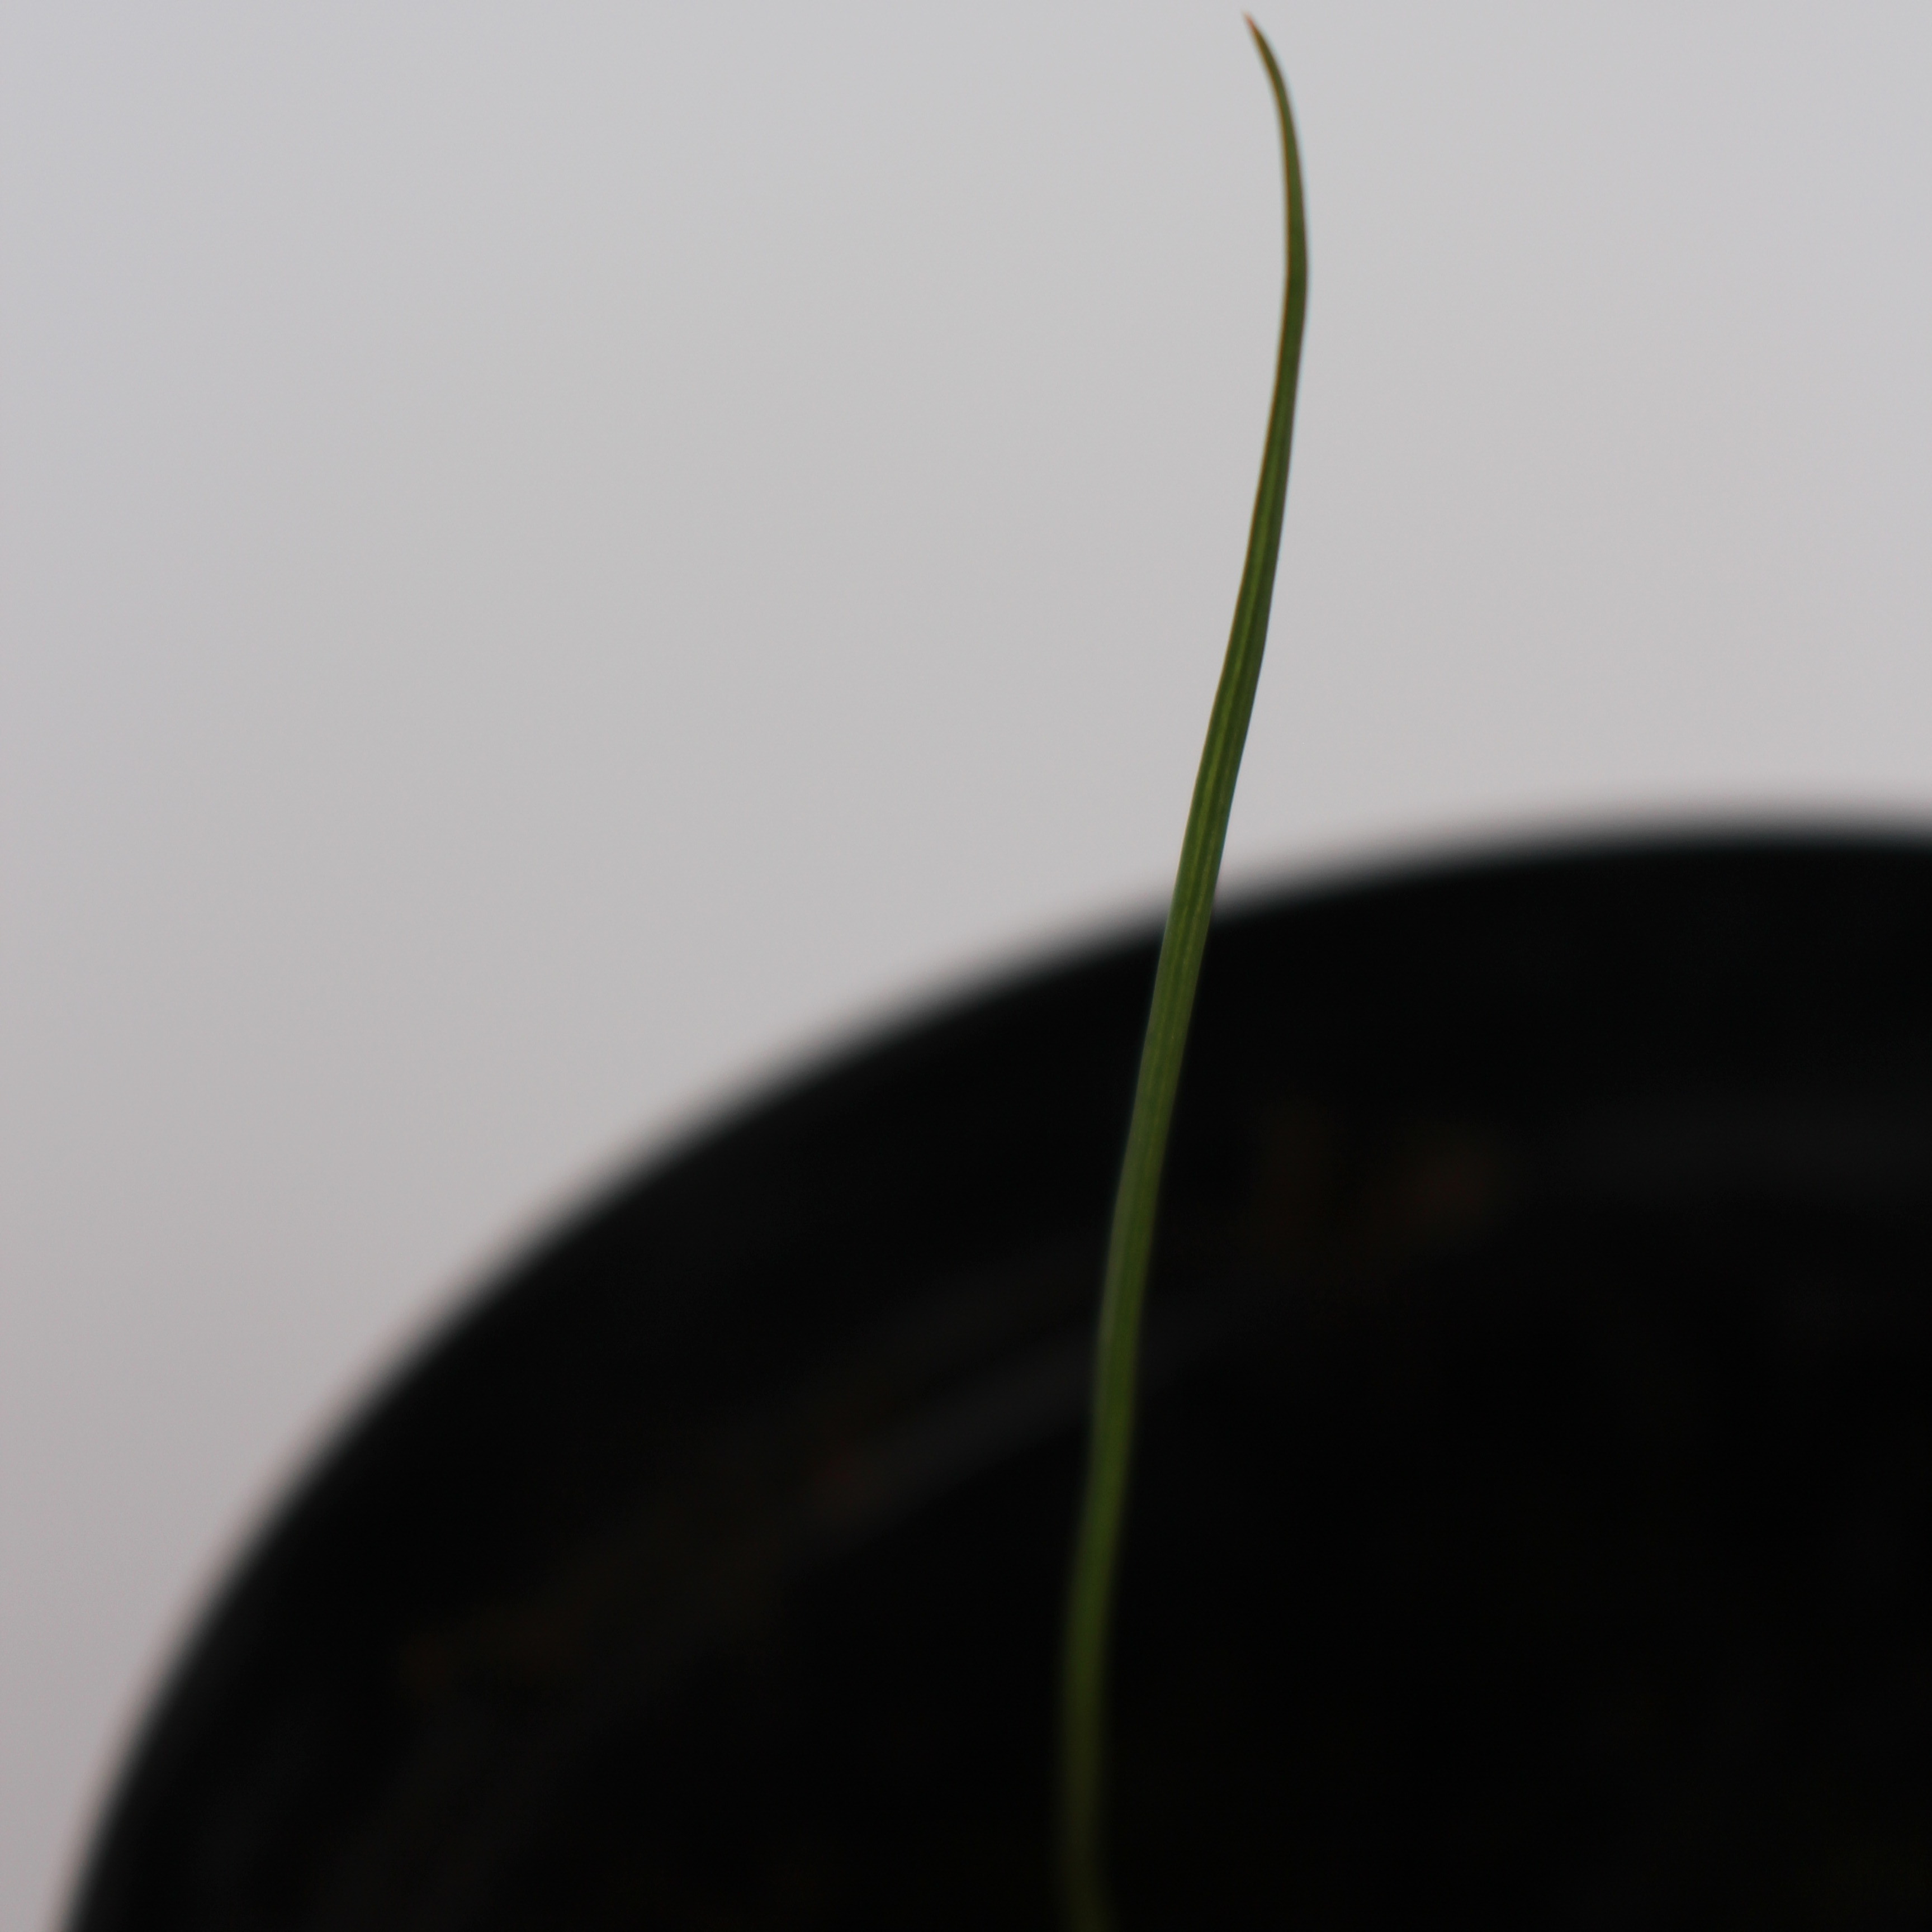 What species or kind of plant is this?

Lolium multiflorum
